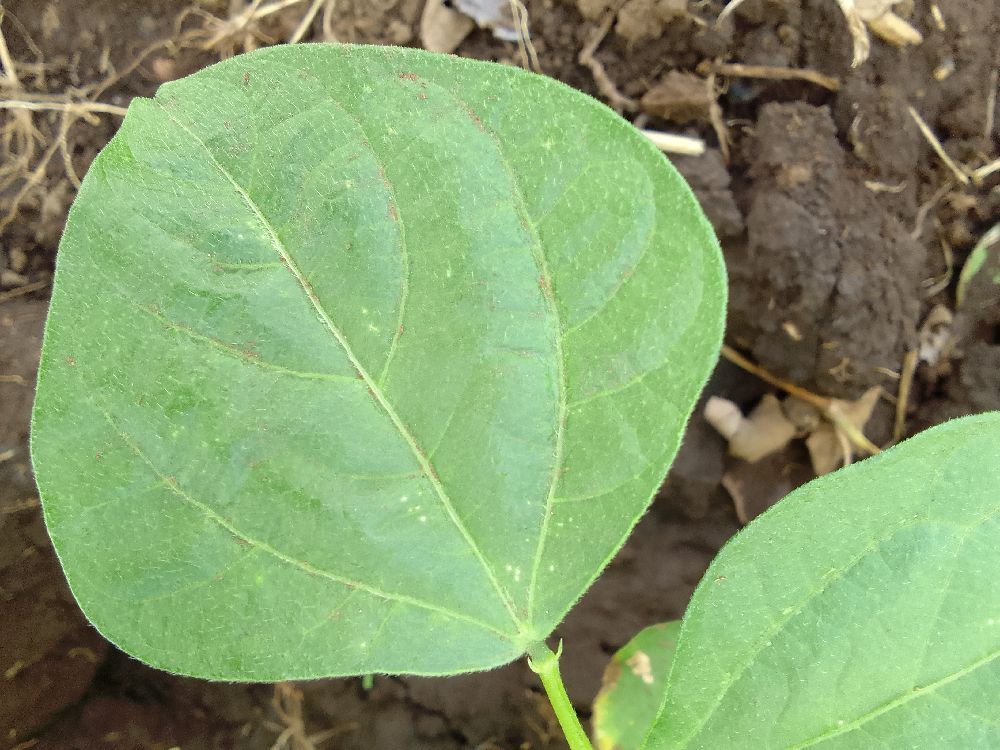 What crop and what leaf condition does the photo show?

common bean, healthy
